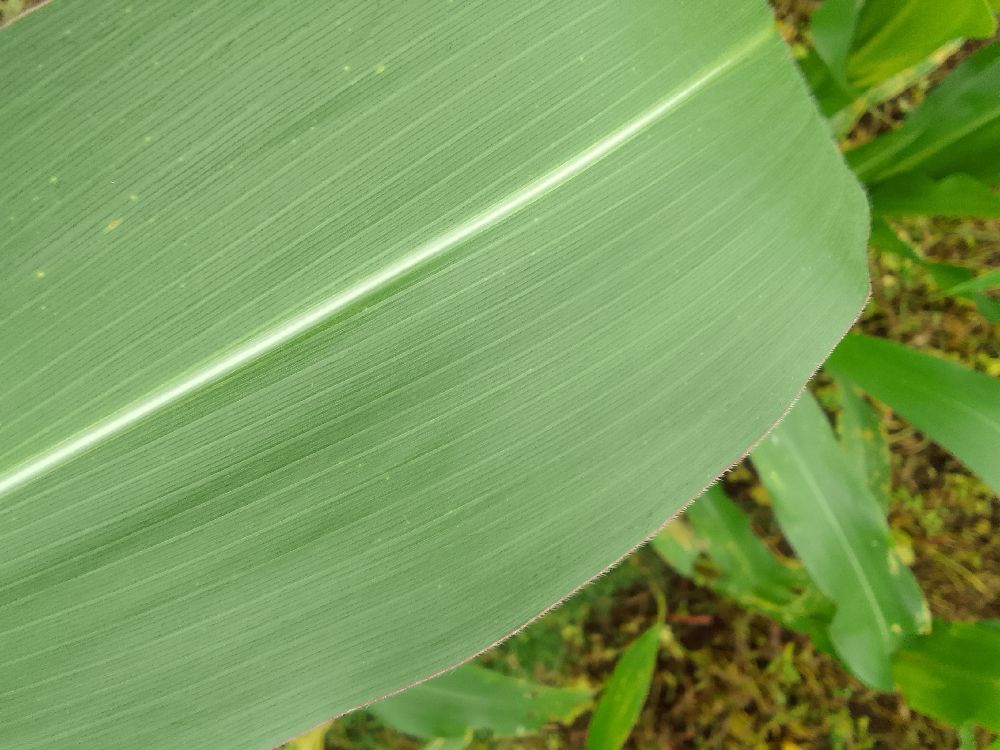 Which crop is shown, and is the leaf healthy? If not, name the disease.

maize, healthy
